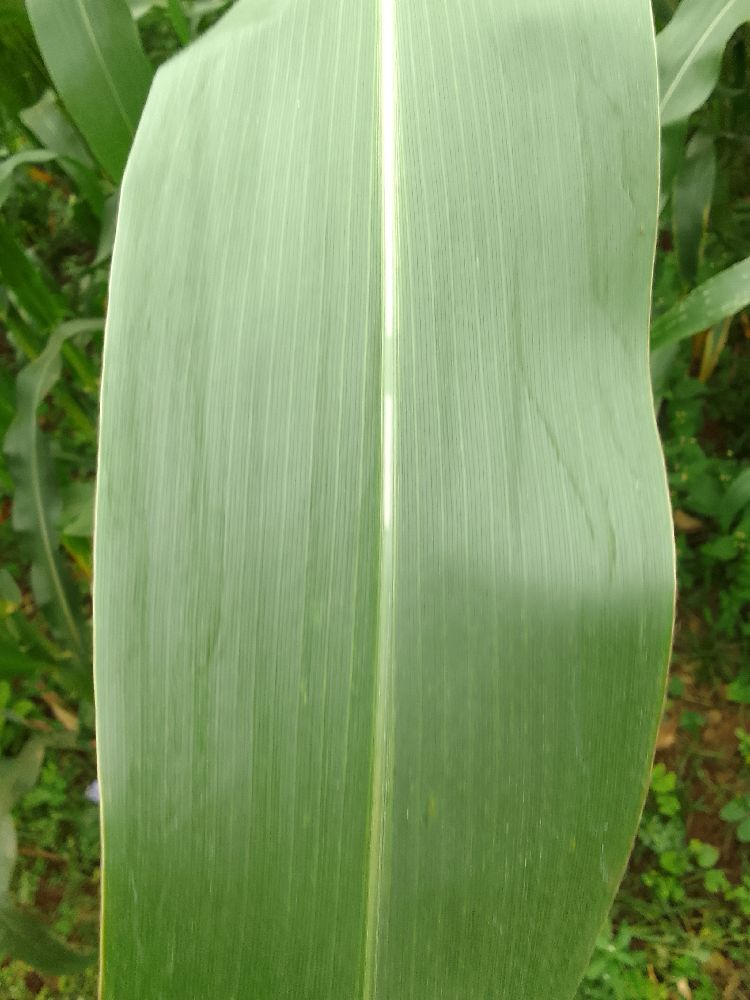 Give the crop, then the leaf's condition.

maize, healthy
